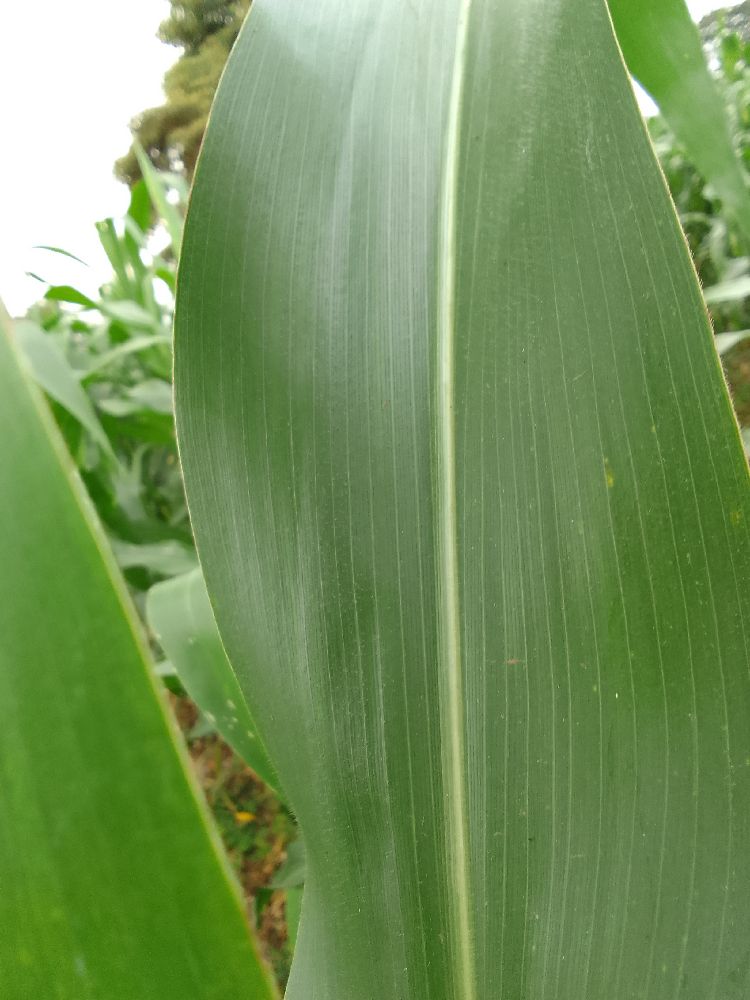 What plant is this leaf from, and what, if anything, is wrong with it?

maize, healthy
